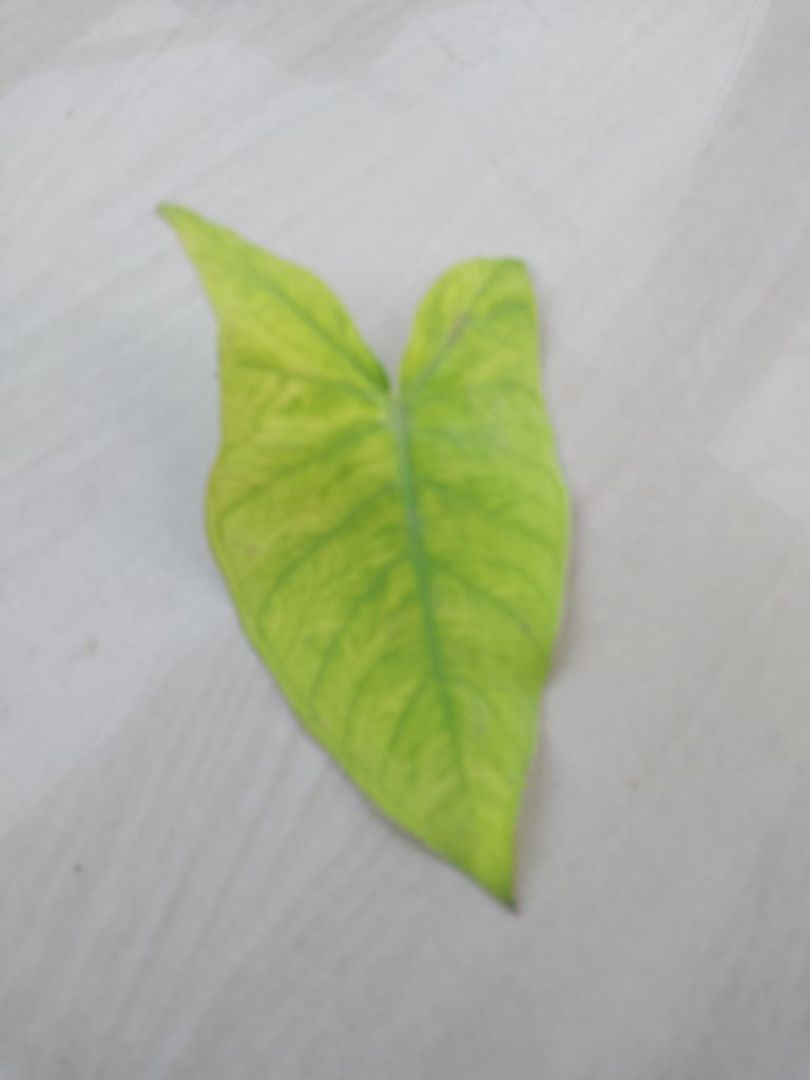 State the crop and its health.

taro, mosaic
